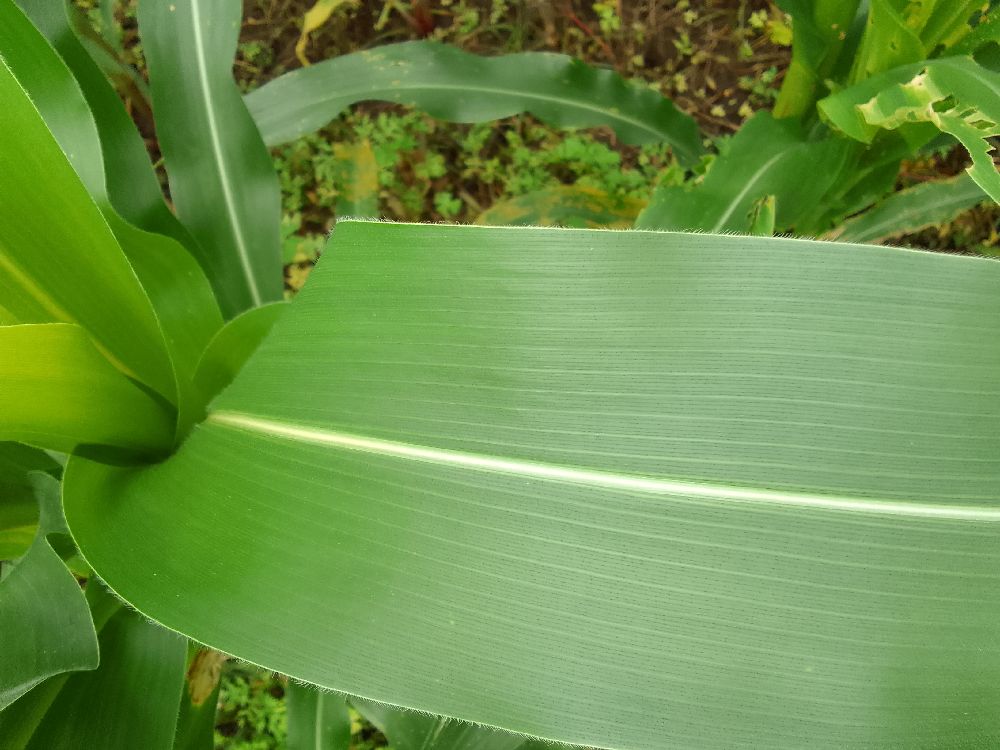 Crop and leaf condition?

maize, healthy
